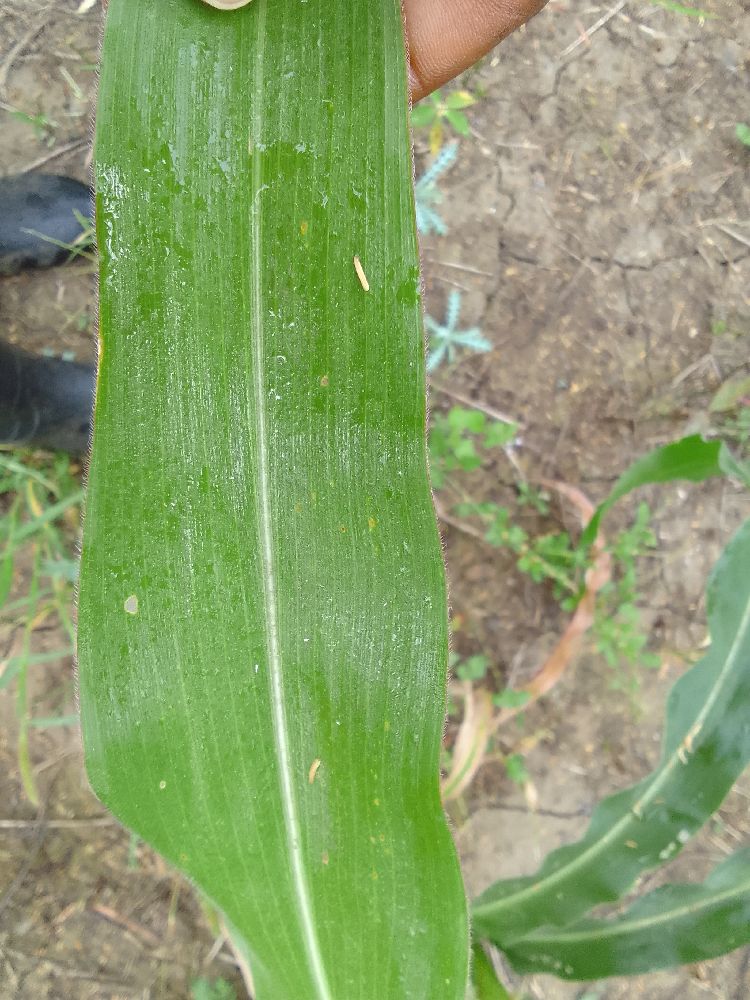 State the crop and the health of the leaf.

maize, healthy
